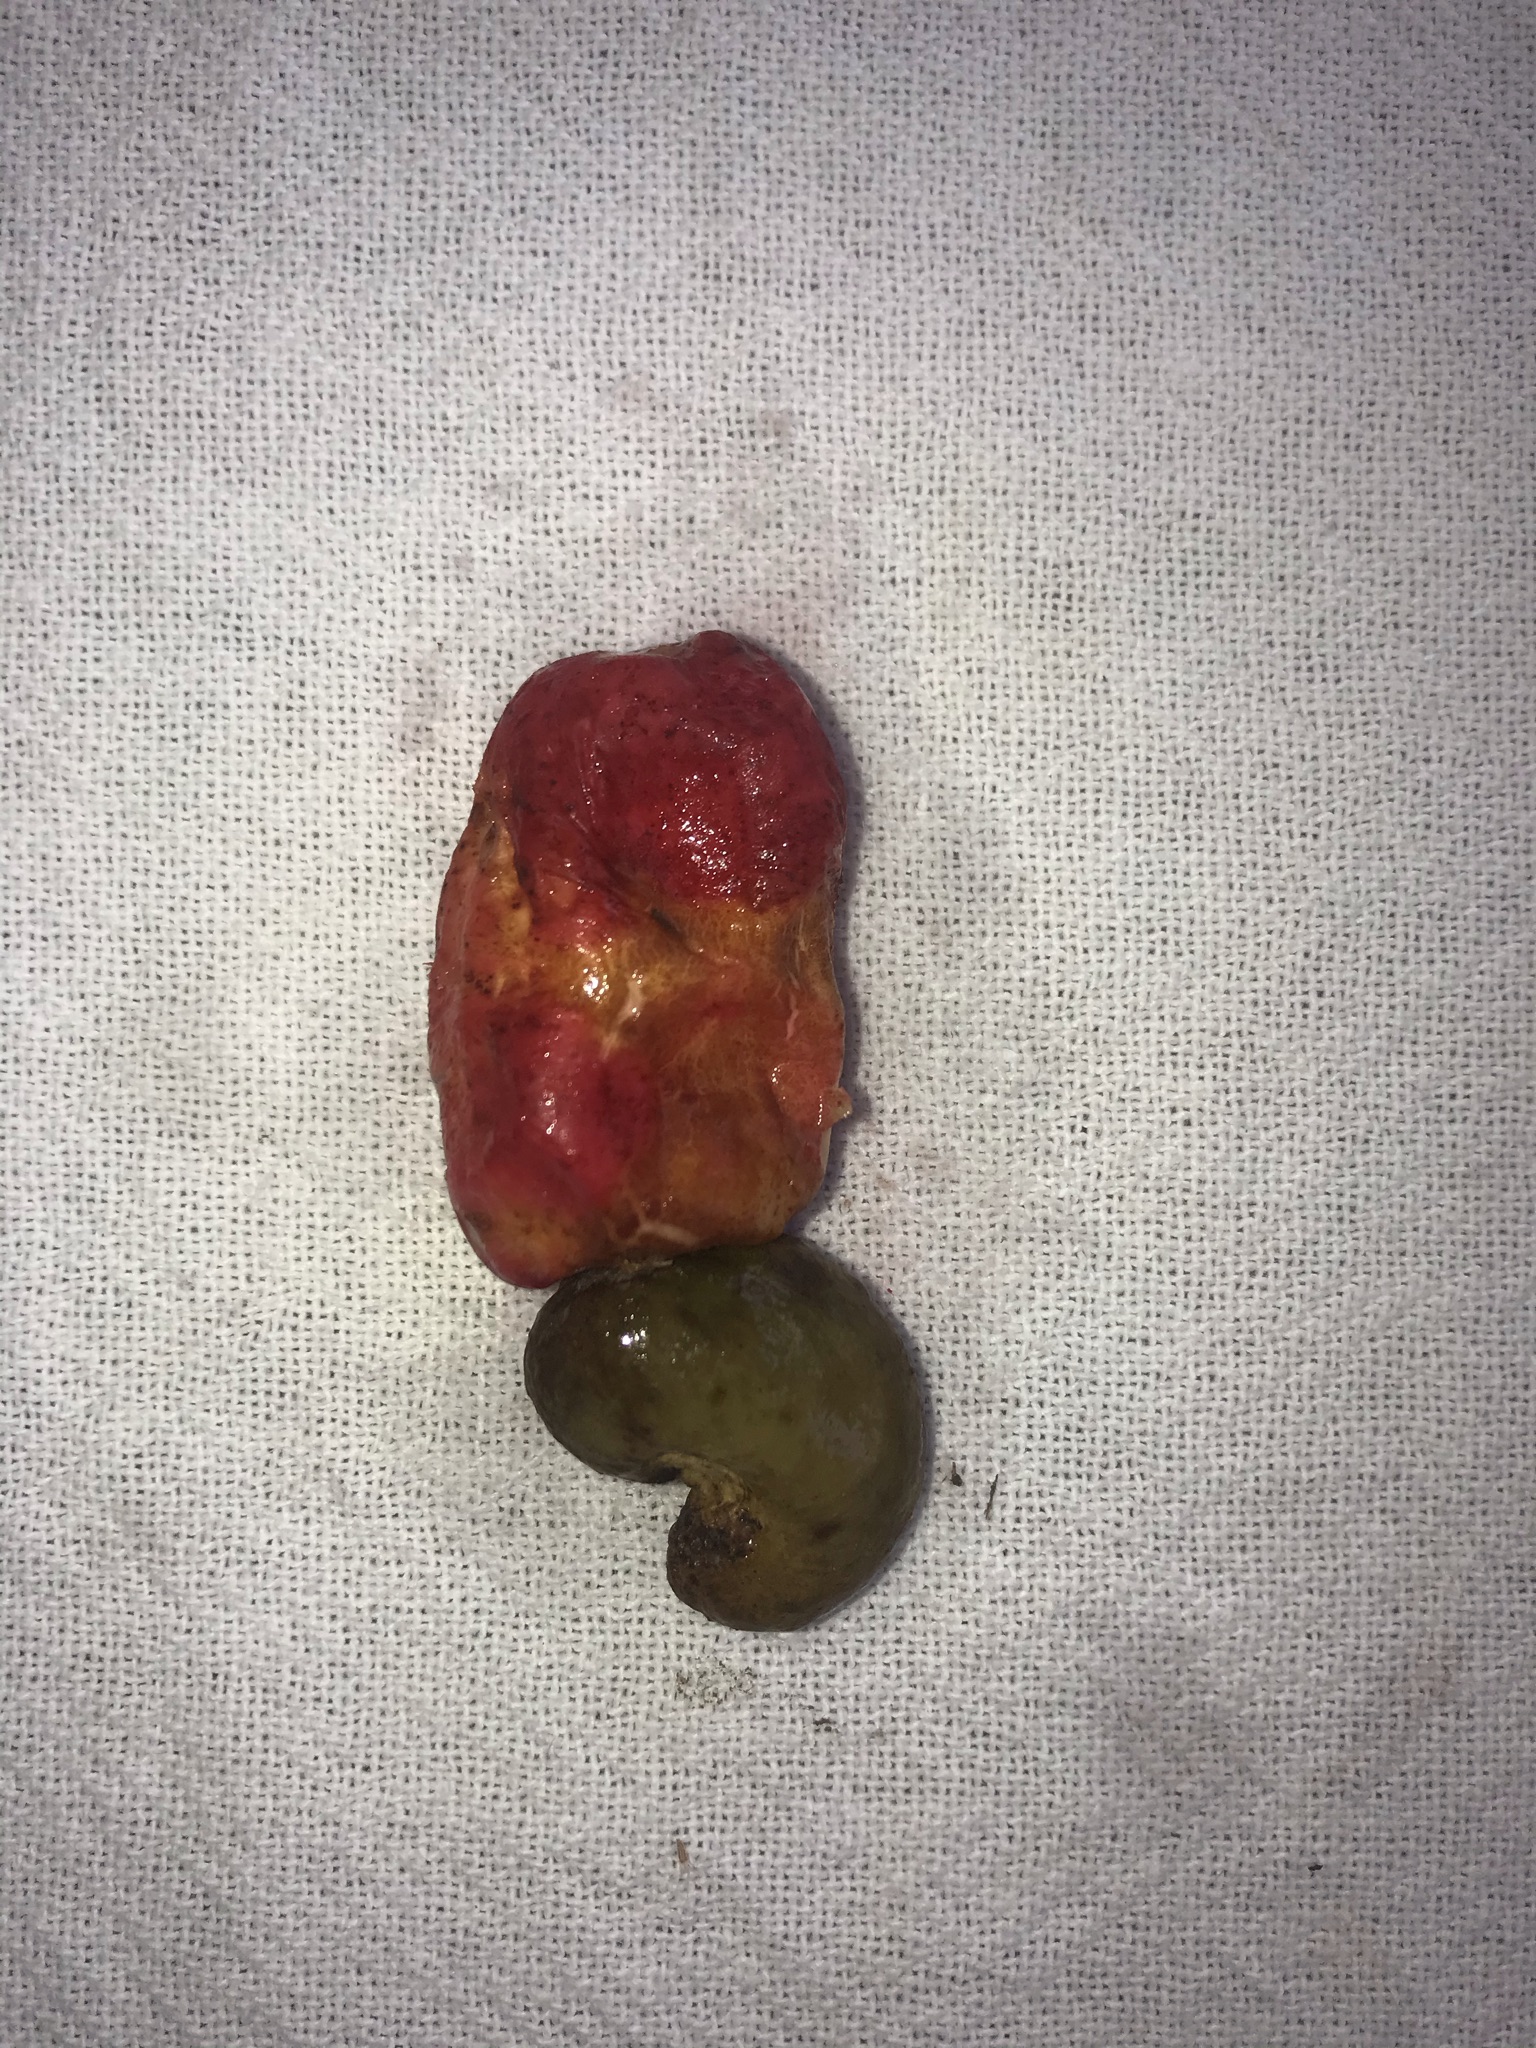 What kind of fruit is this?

caju vermelho
